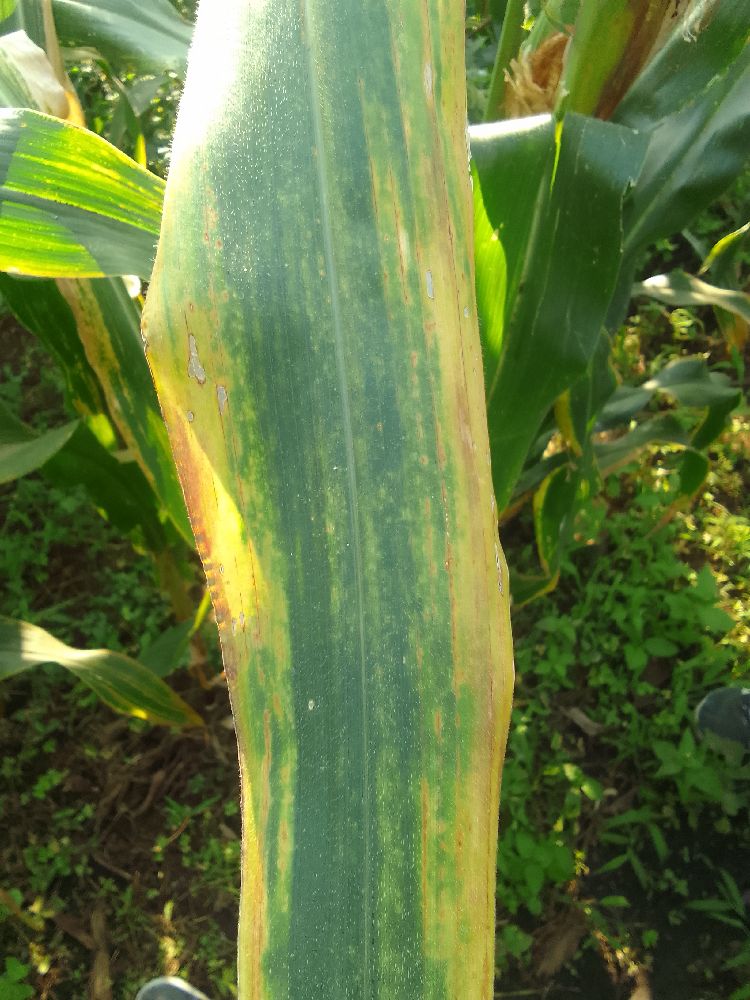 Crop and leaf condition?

maize, maize lethal necrosis
